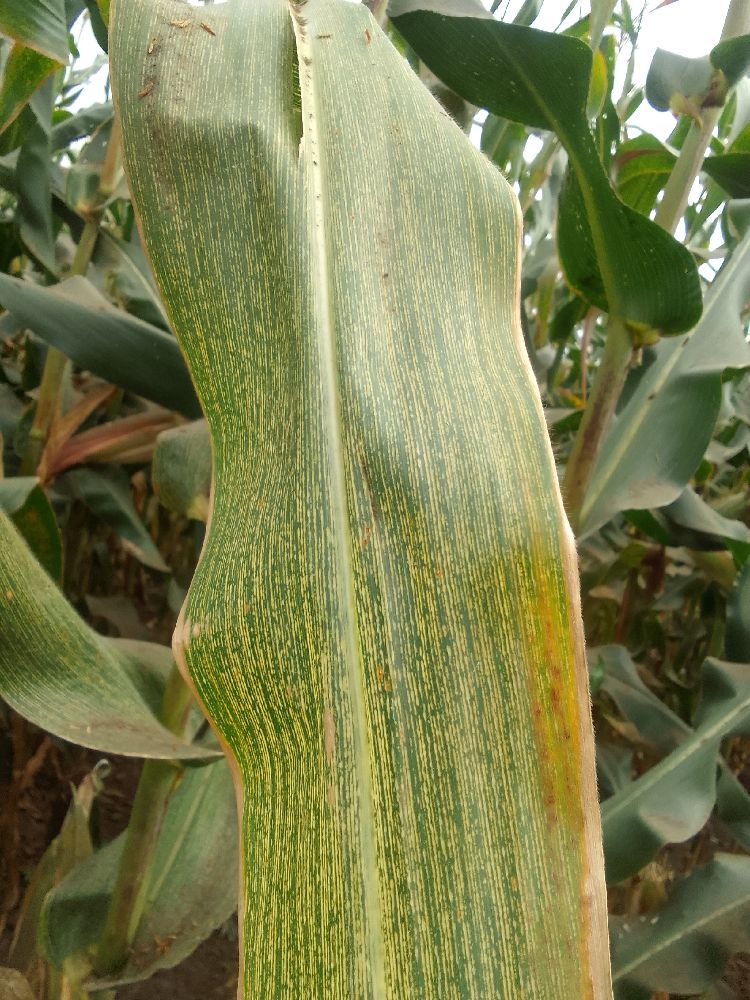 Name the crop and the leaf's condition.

maize, maize streak virus
